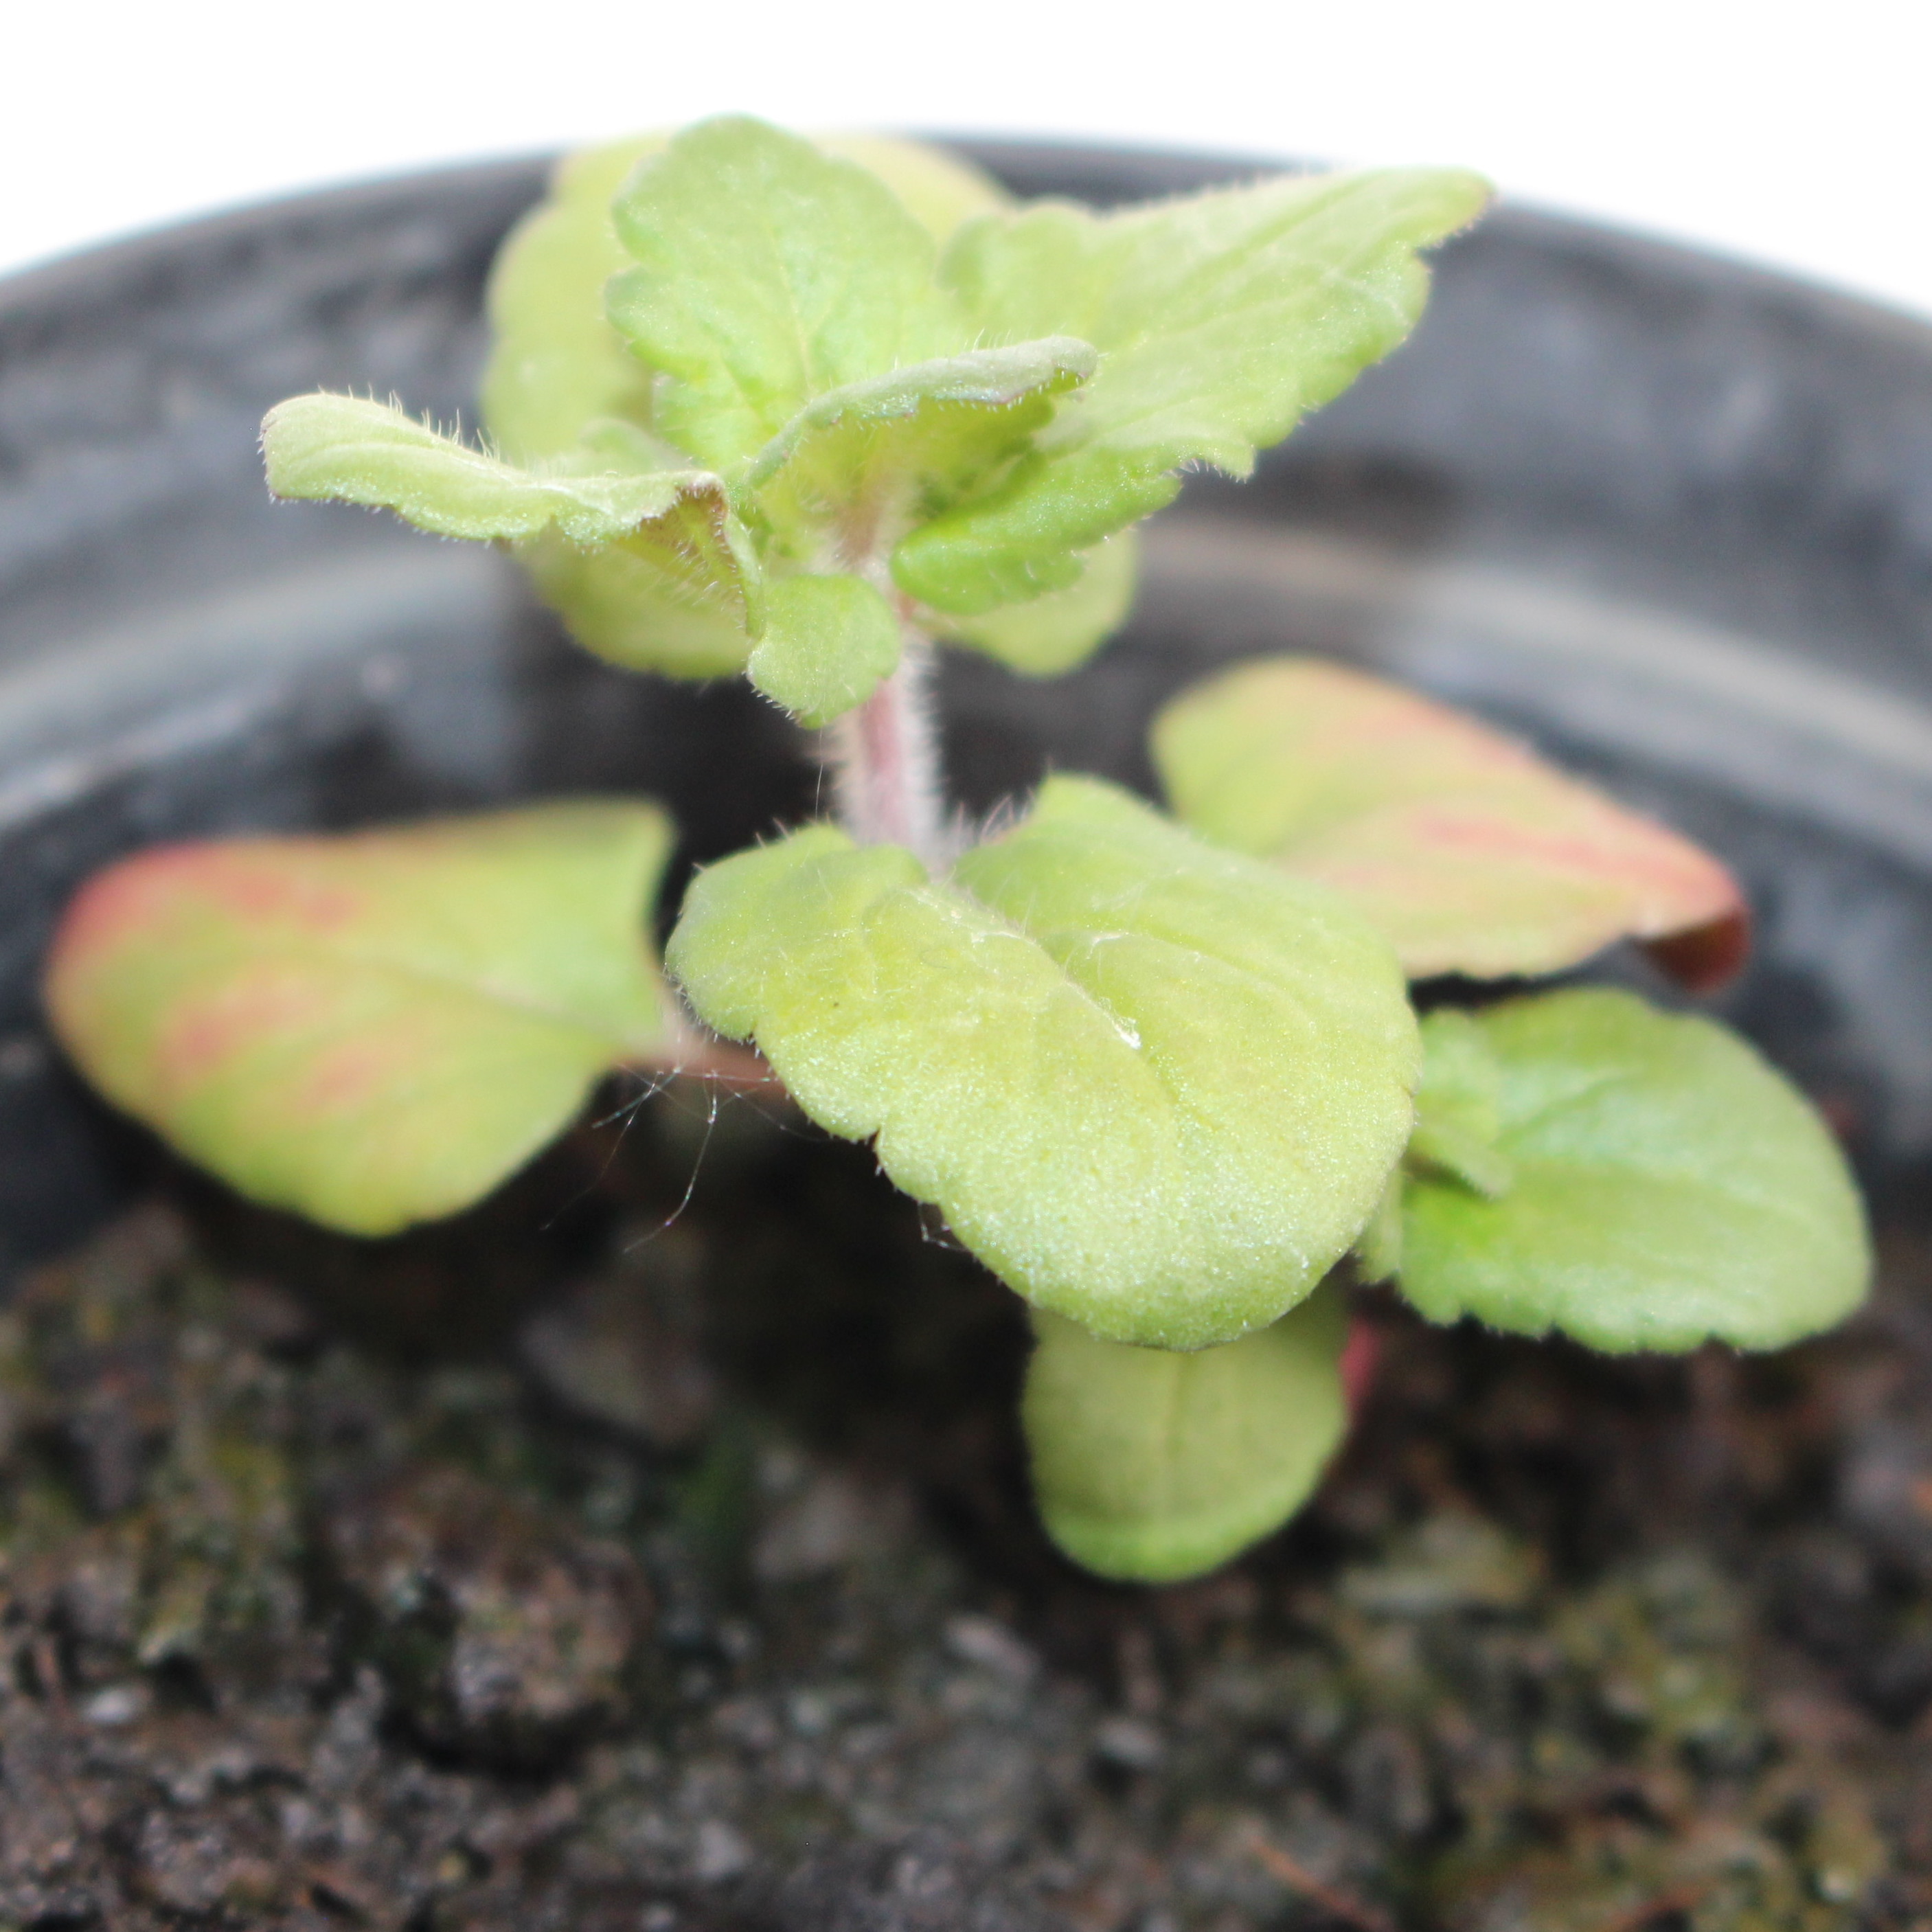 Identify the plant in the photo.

Veronica persica
